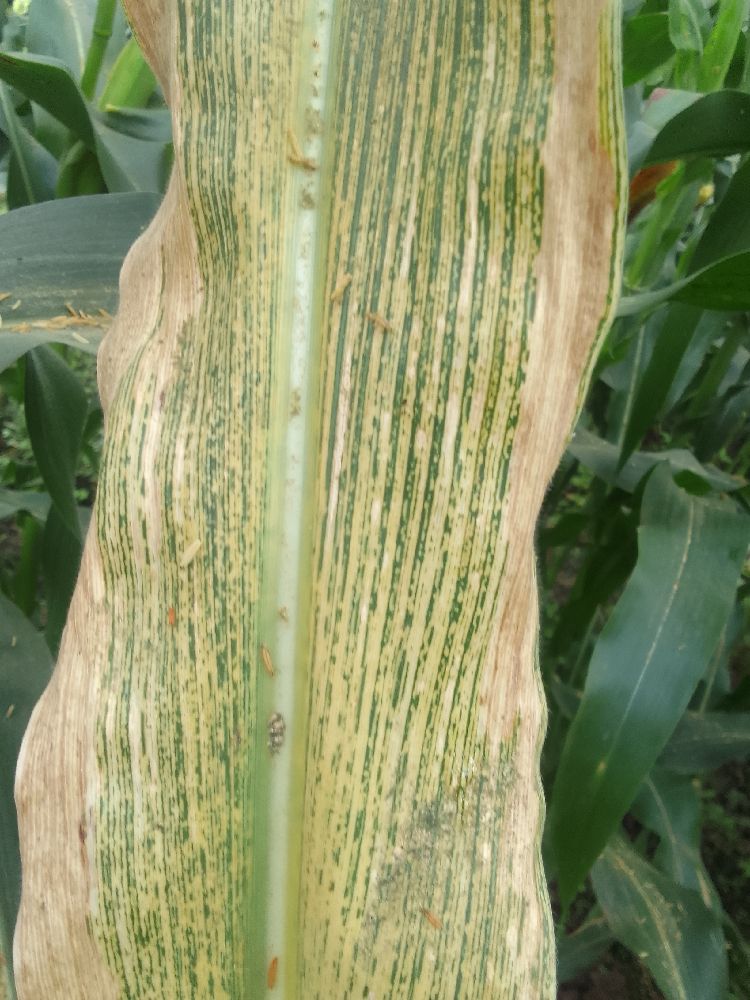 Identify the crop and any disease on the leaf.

maize, maize streak virus
